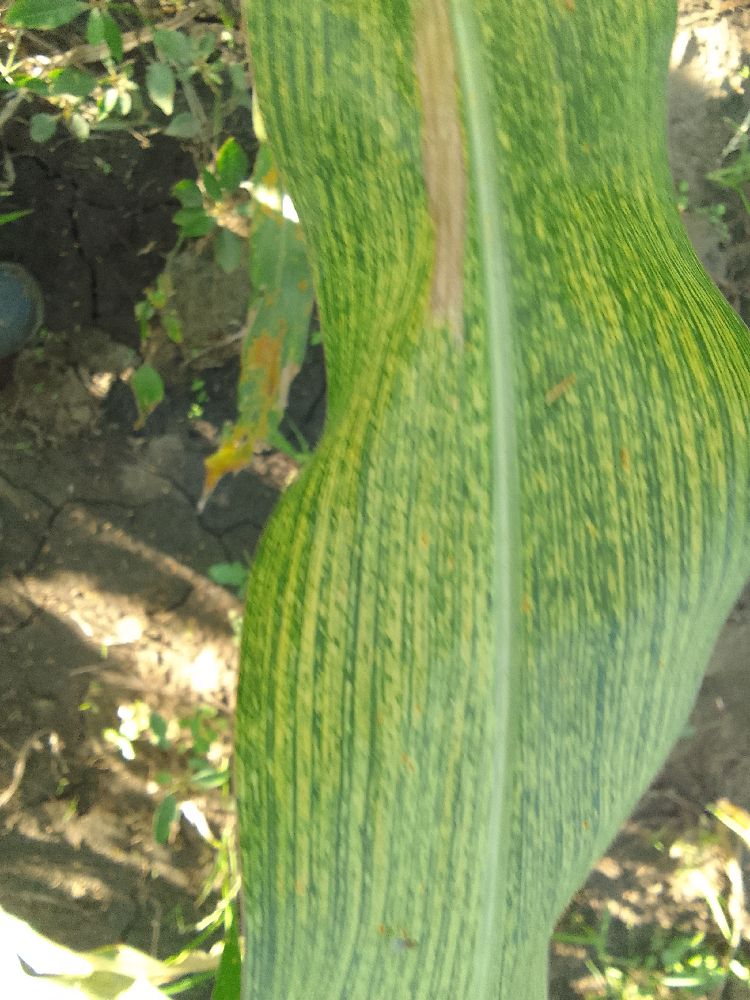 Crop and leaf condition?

maize, maize streak virus
